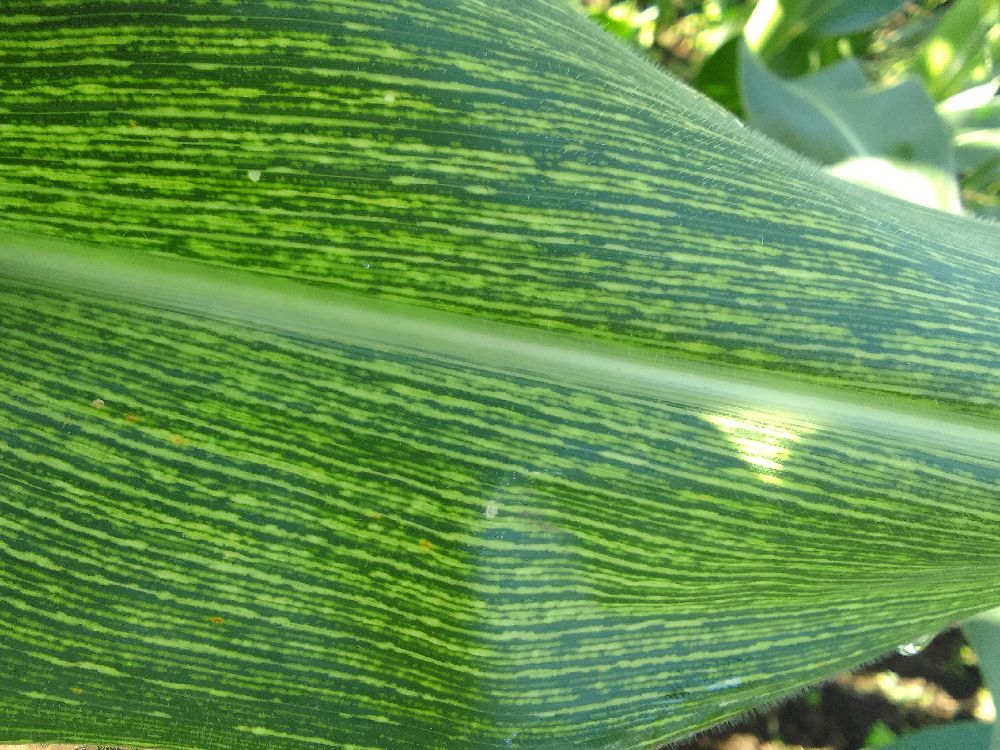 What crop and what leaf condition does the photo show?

maize, maize streak virus
